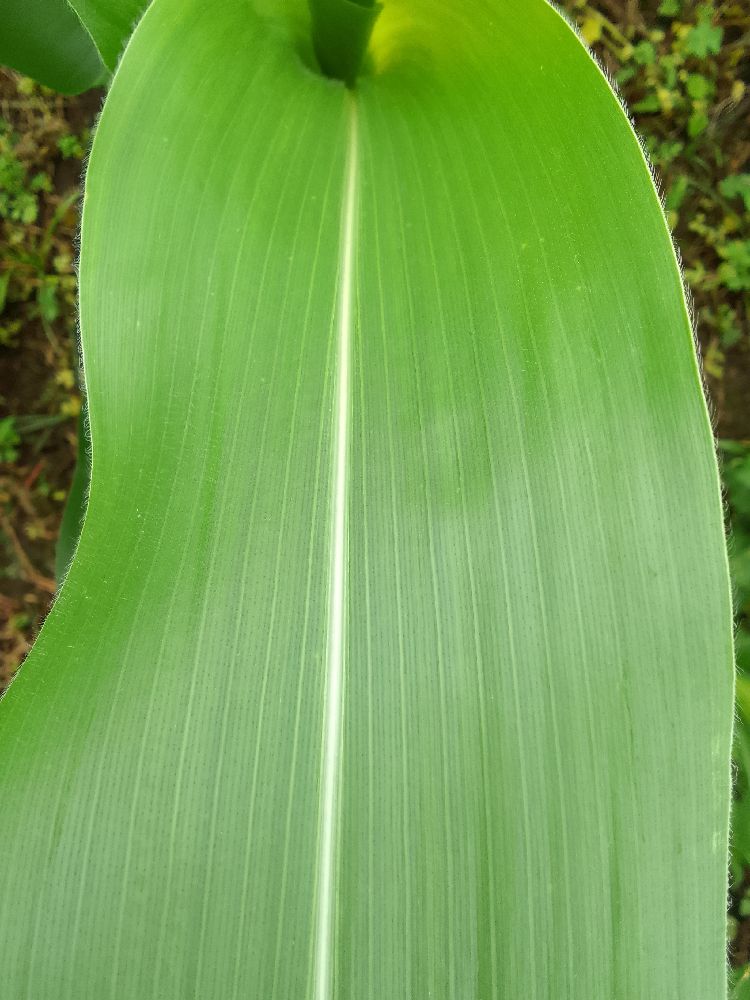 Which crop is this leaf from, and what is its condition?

maize, healthy
